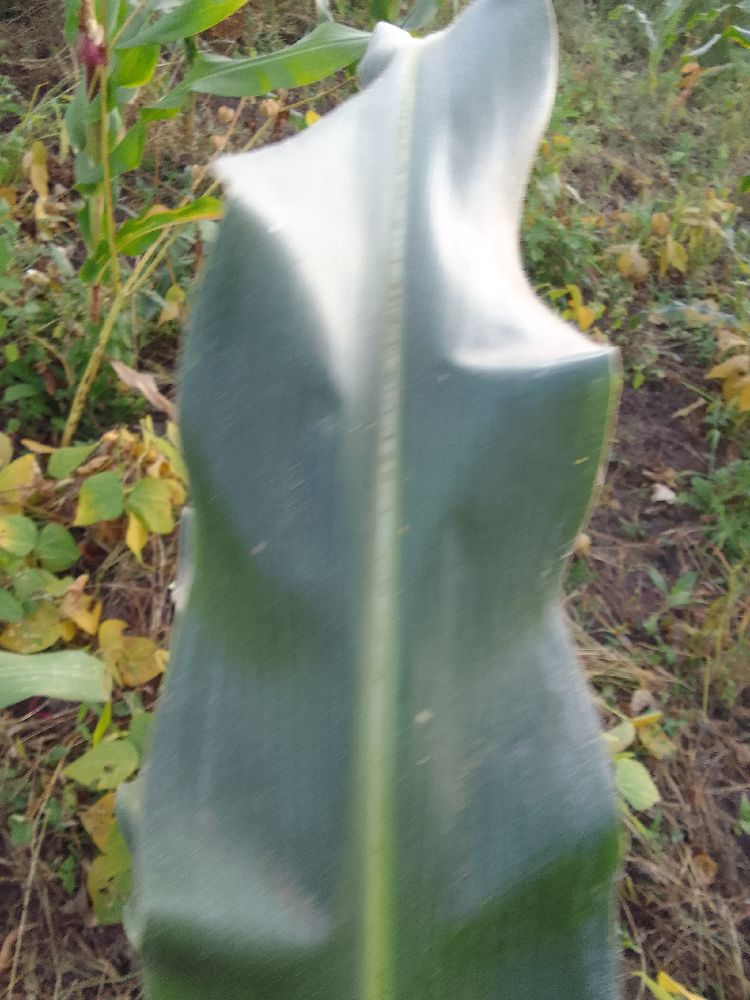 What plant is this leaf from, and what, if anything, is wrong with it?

maize, healthy
